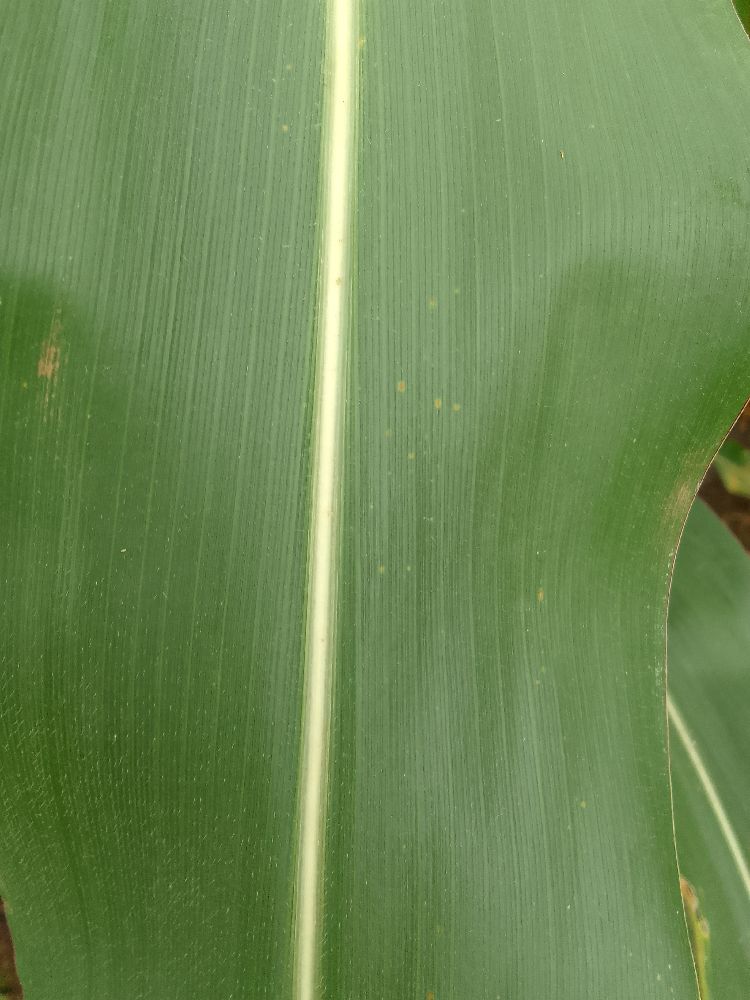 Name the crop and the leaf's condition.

maize, healthy
